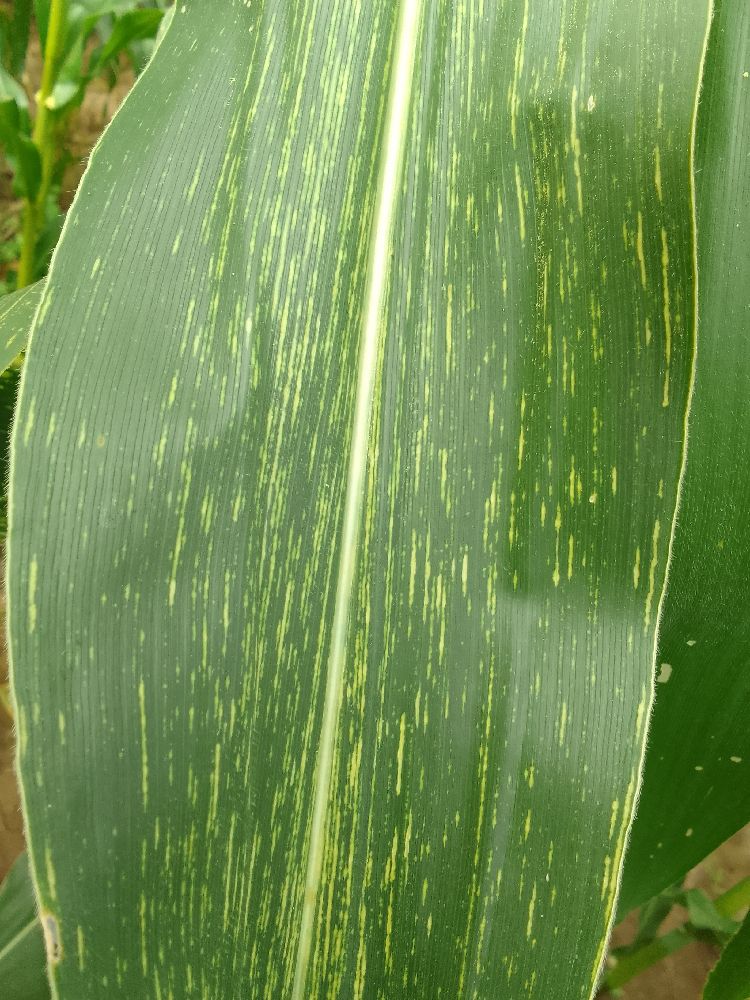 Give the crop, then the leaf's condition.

maize, maize streak virus
